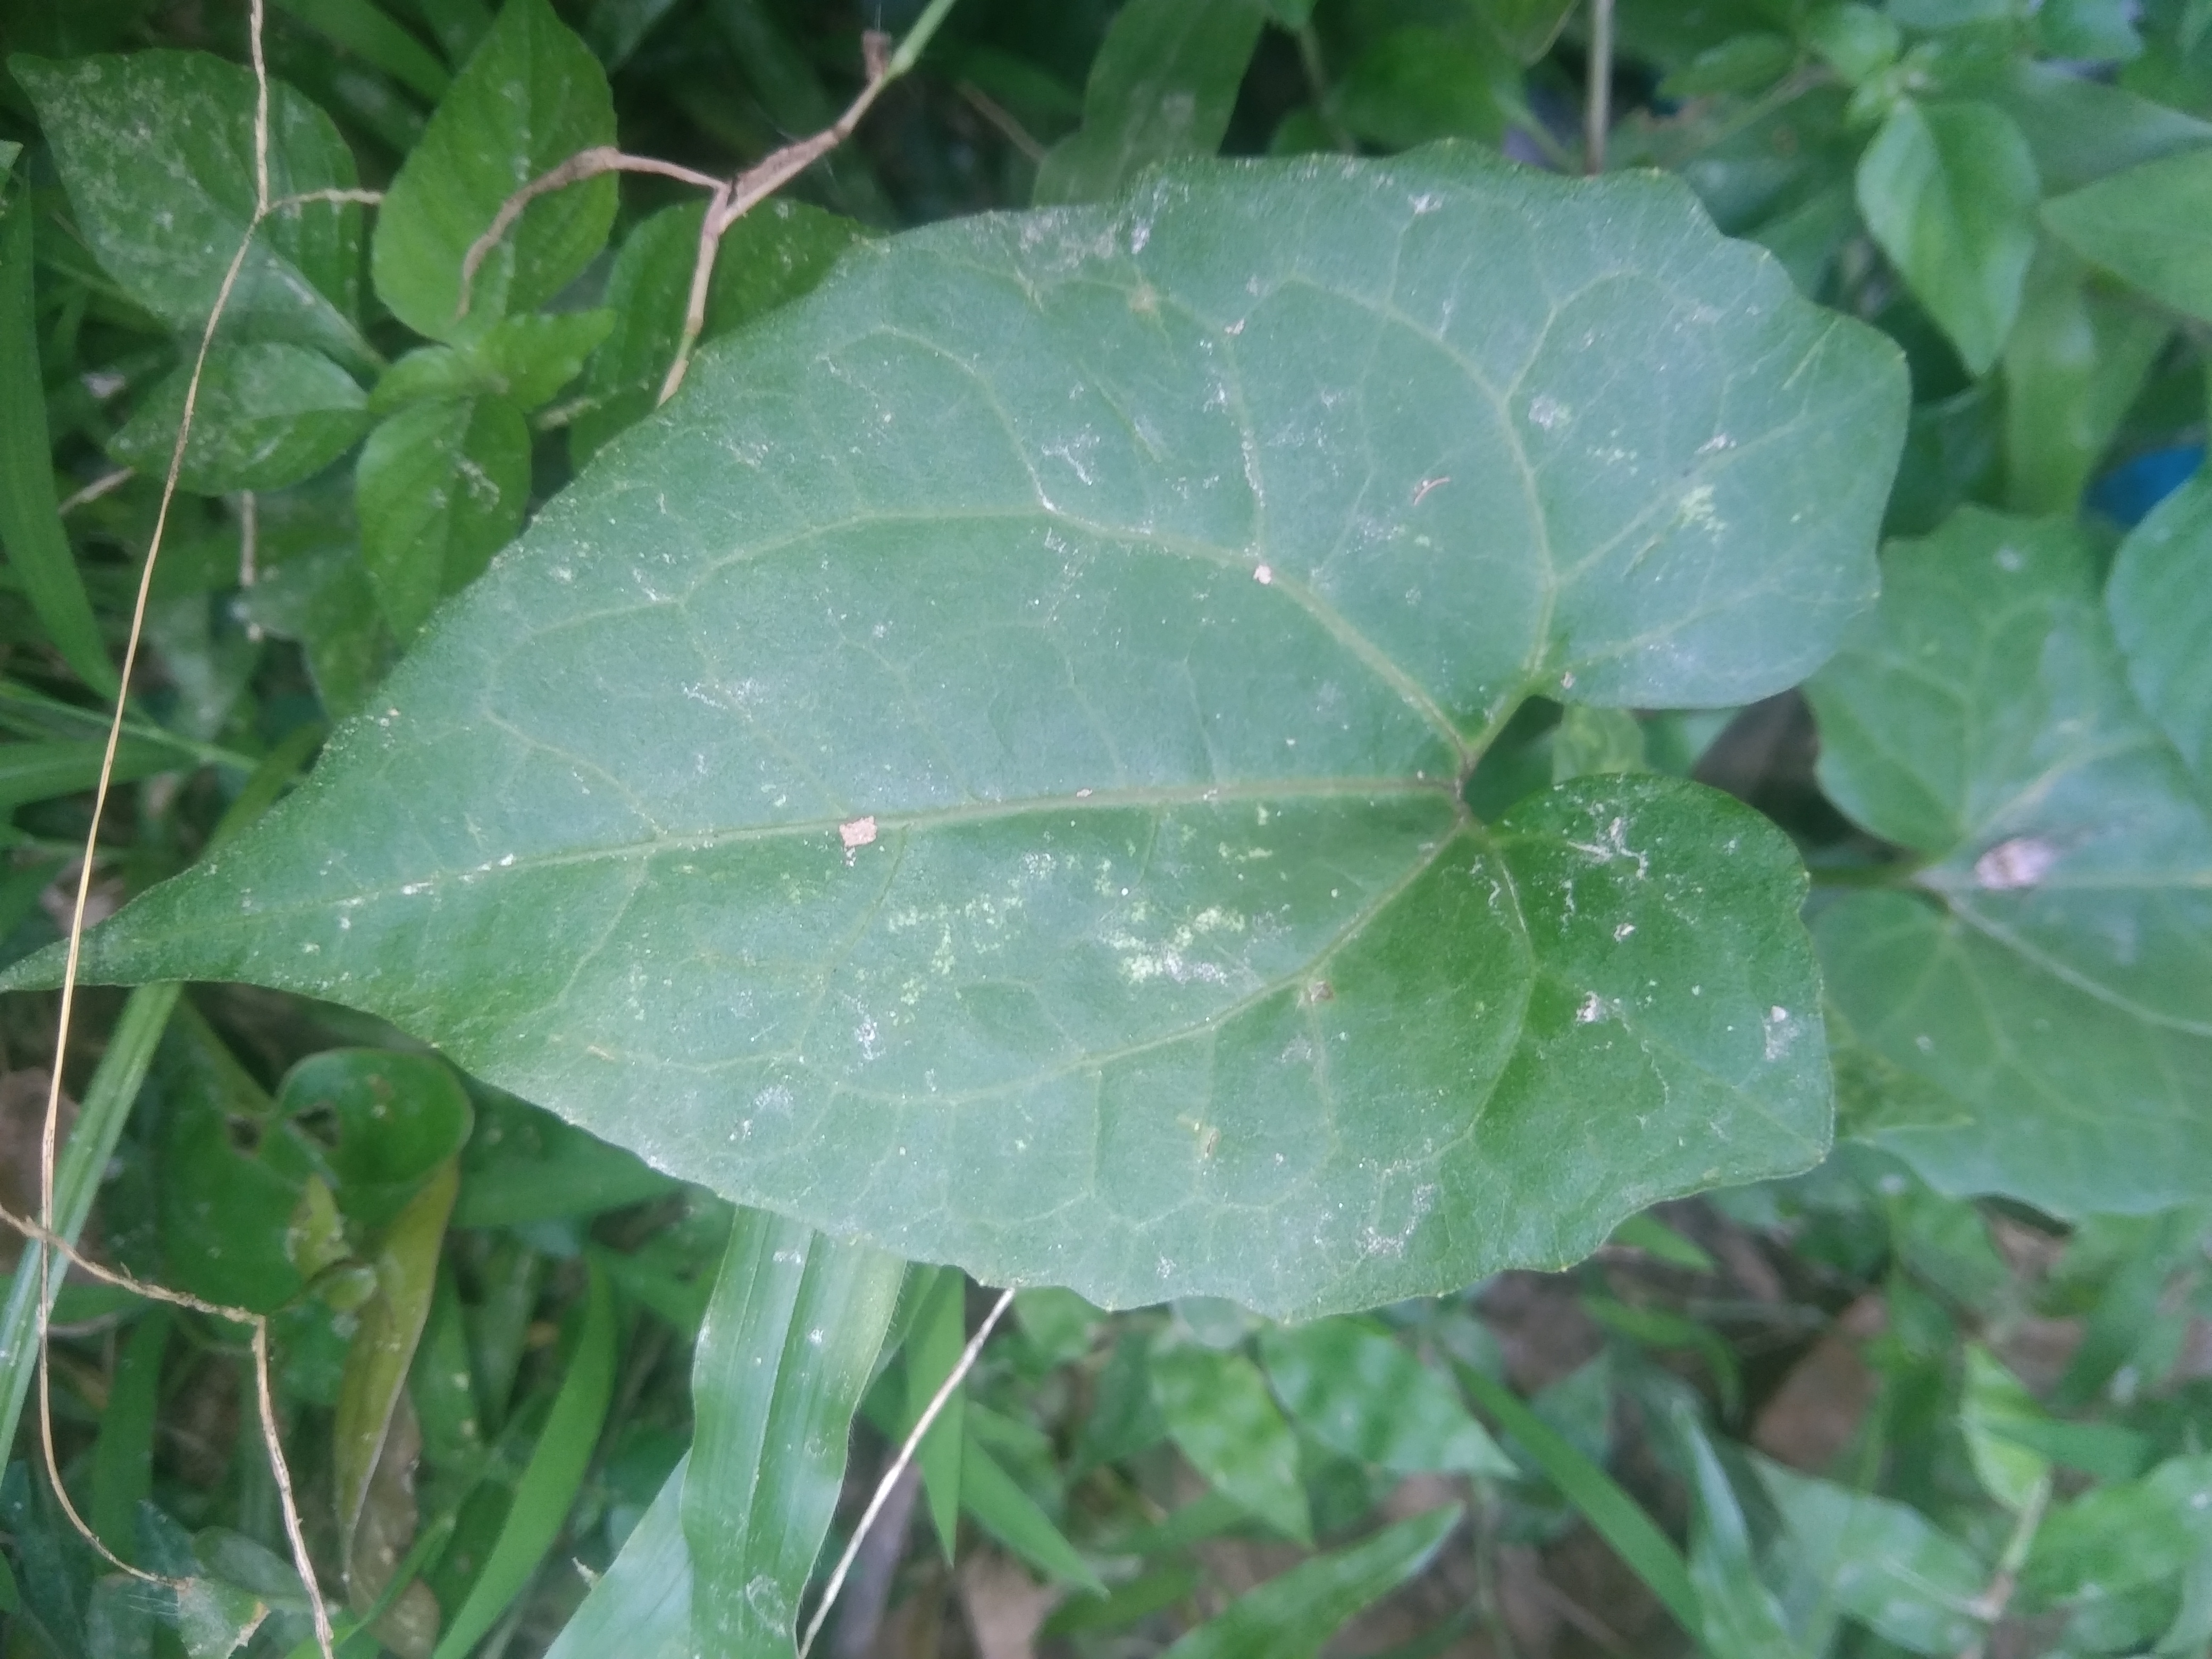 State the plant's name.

bitter vine
